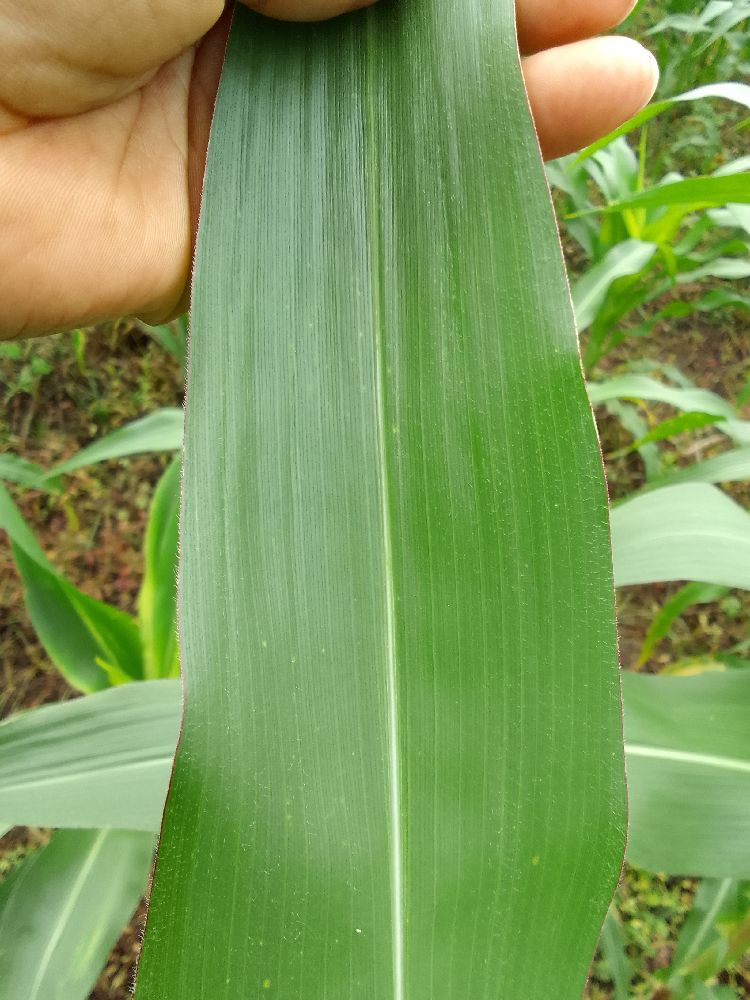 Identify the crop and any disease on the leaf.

maize, healthy
